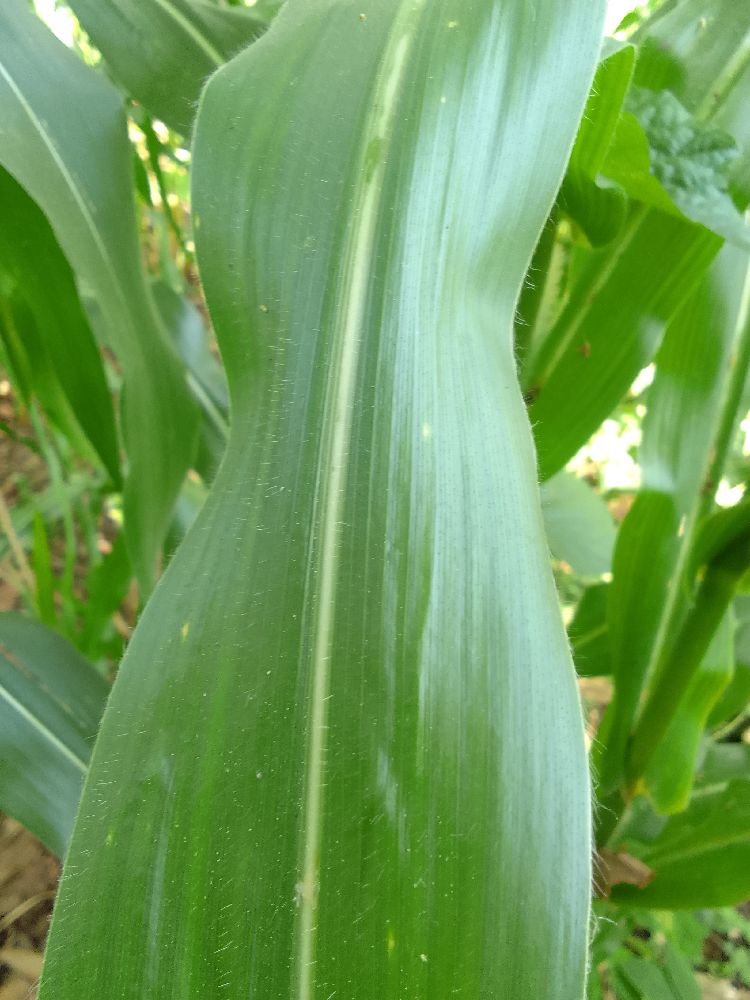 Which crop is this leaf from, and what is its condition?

maize, healthy
